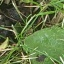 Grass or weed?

structured weed
